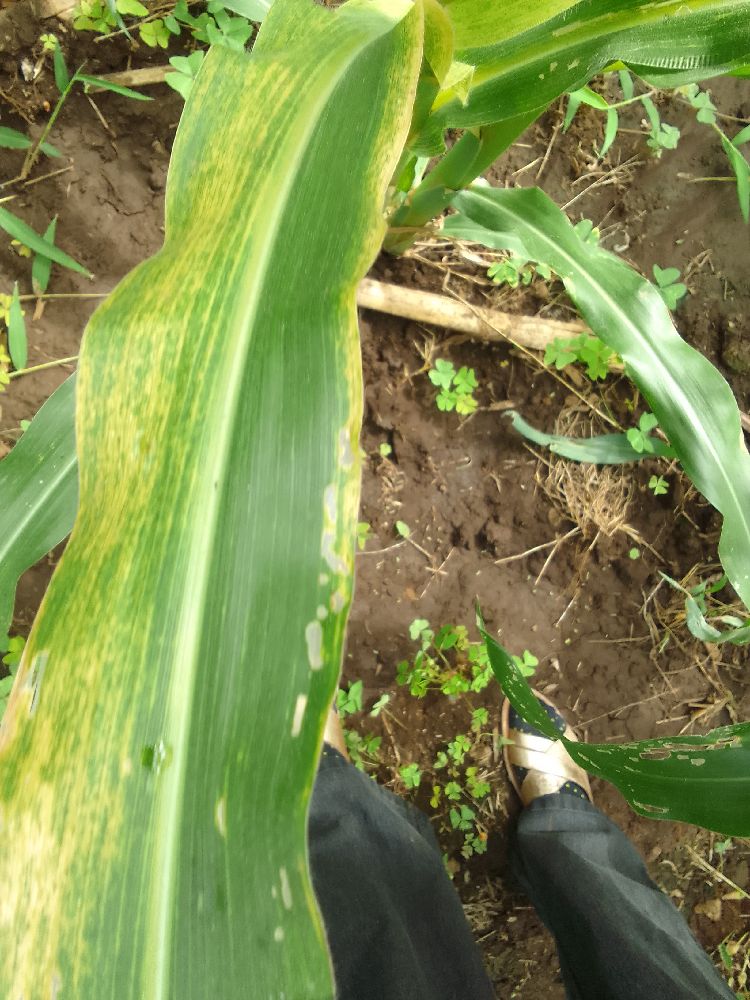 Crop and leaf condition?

maize, maize lethal necrosis
